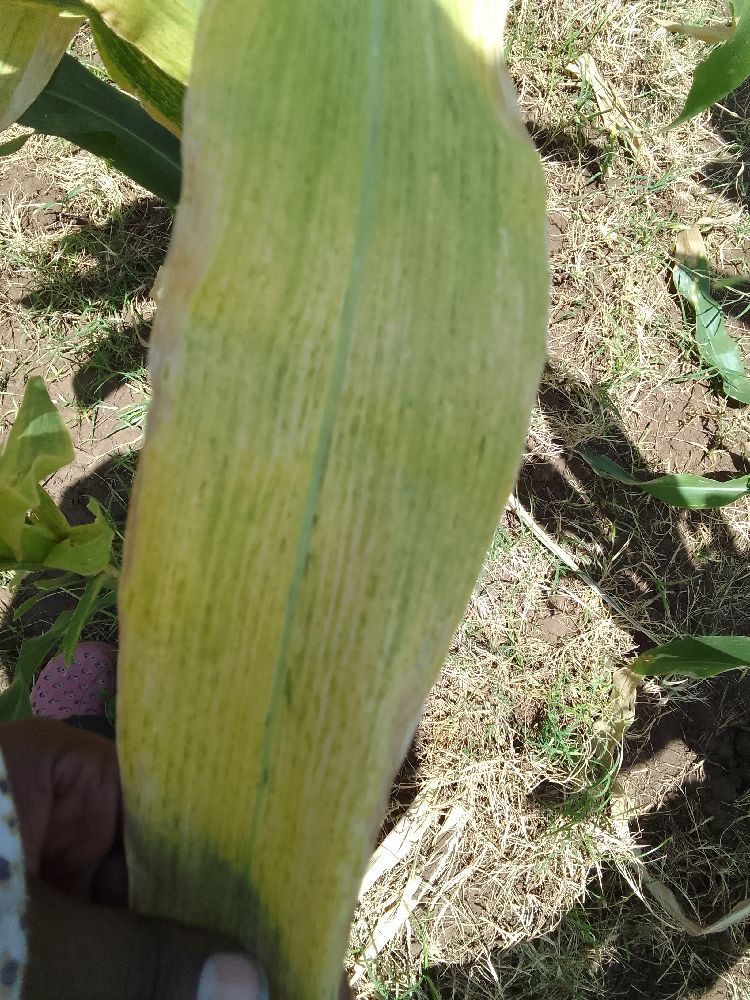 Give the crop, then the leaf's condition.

maize, maize lethal necrosis
